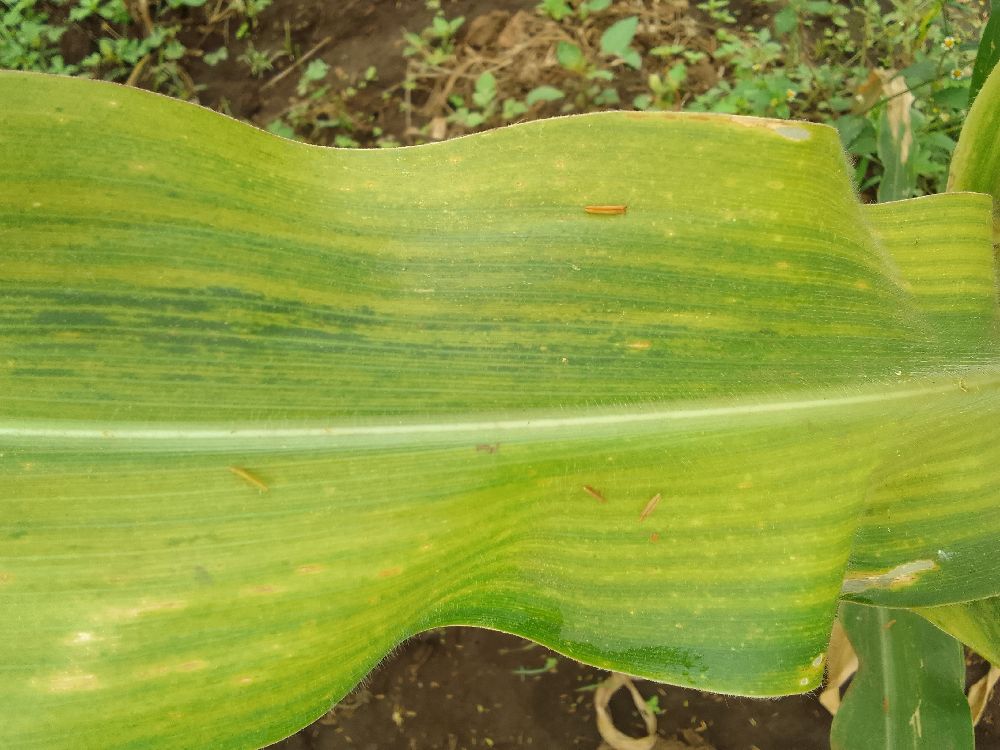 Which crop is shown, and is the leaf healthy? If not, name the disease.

maize, maize lethal necrosis
